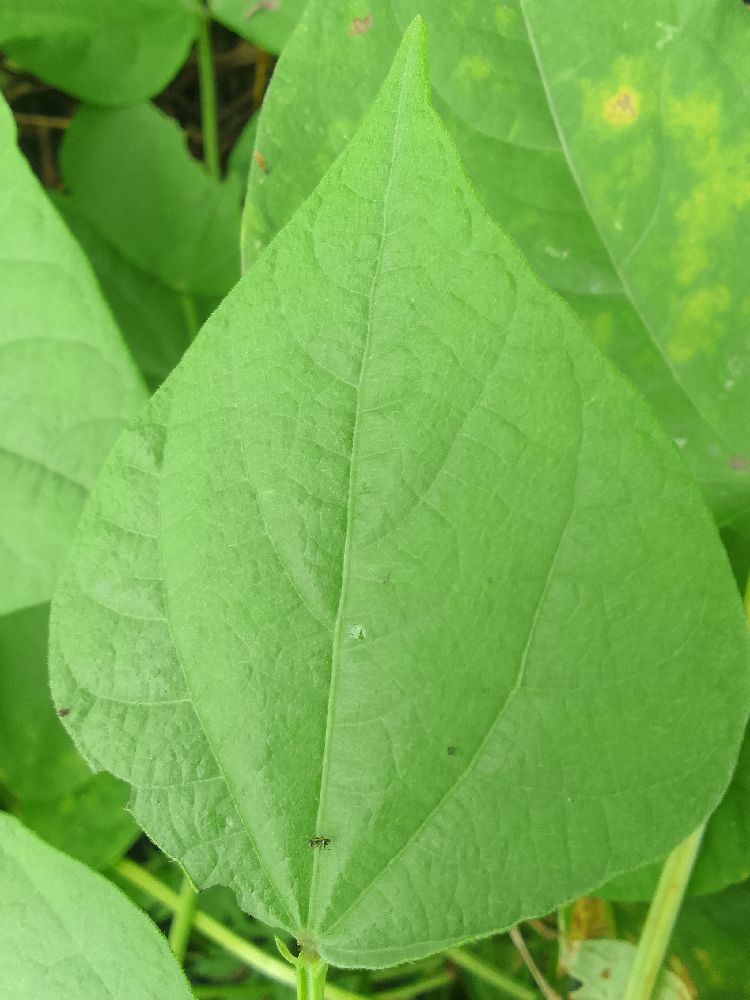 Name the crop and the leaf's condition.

common bean, healthy
